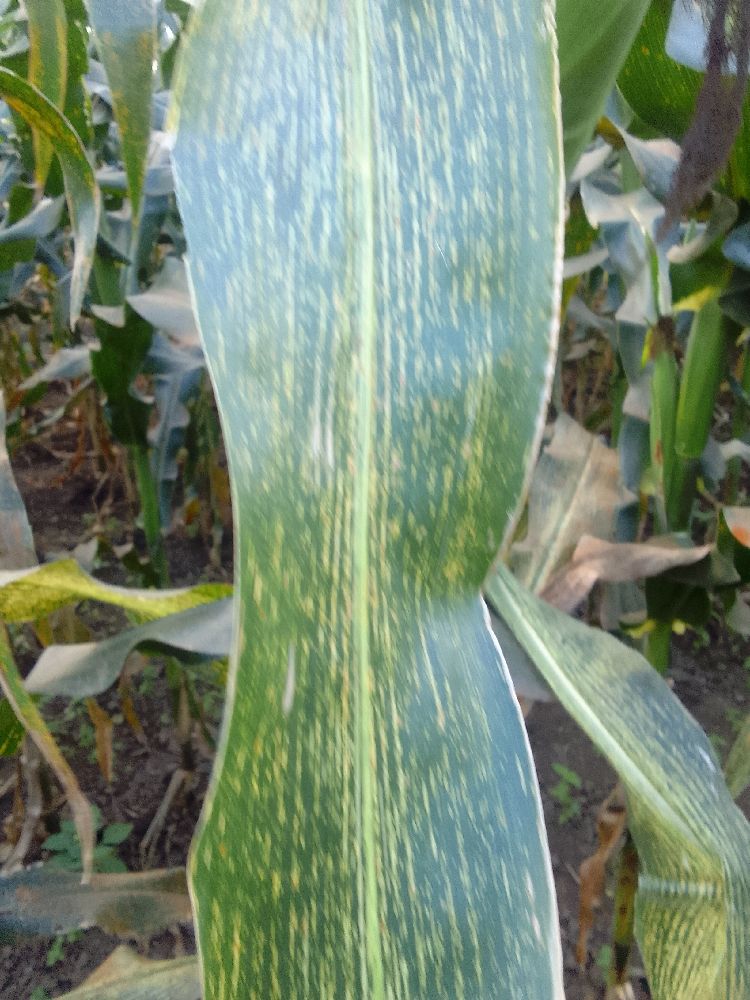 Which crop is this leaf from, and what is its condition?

maize, maize streak virus
